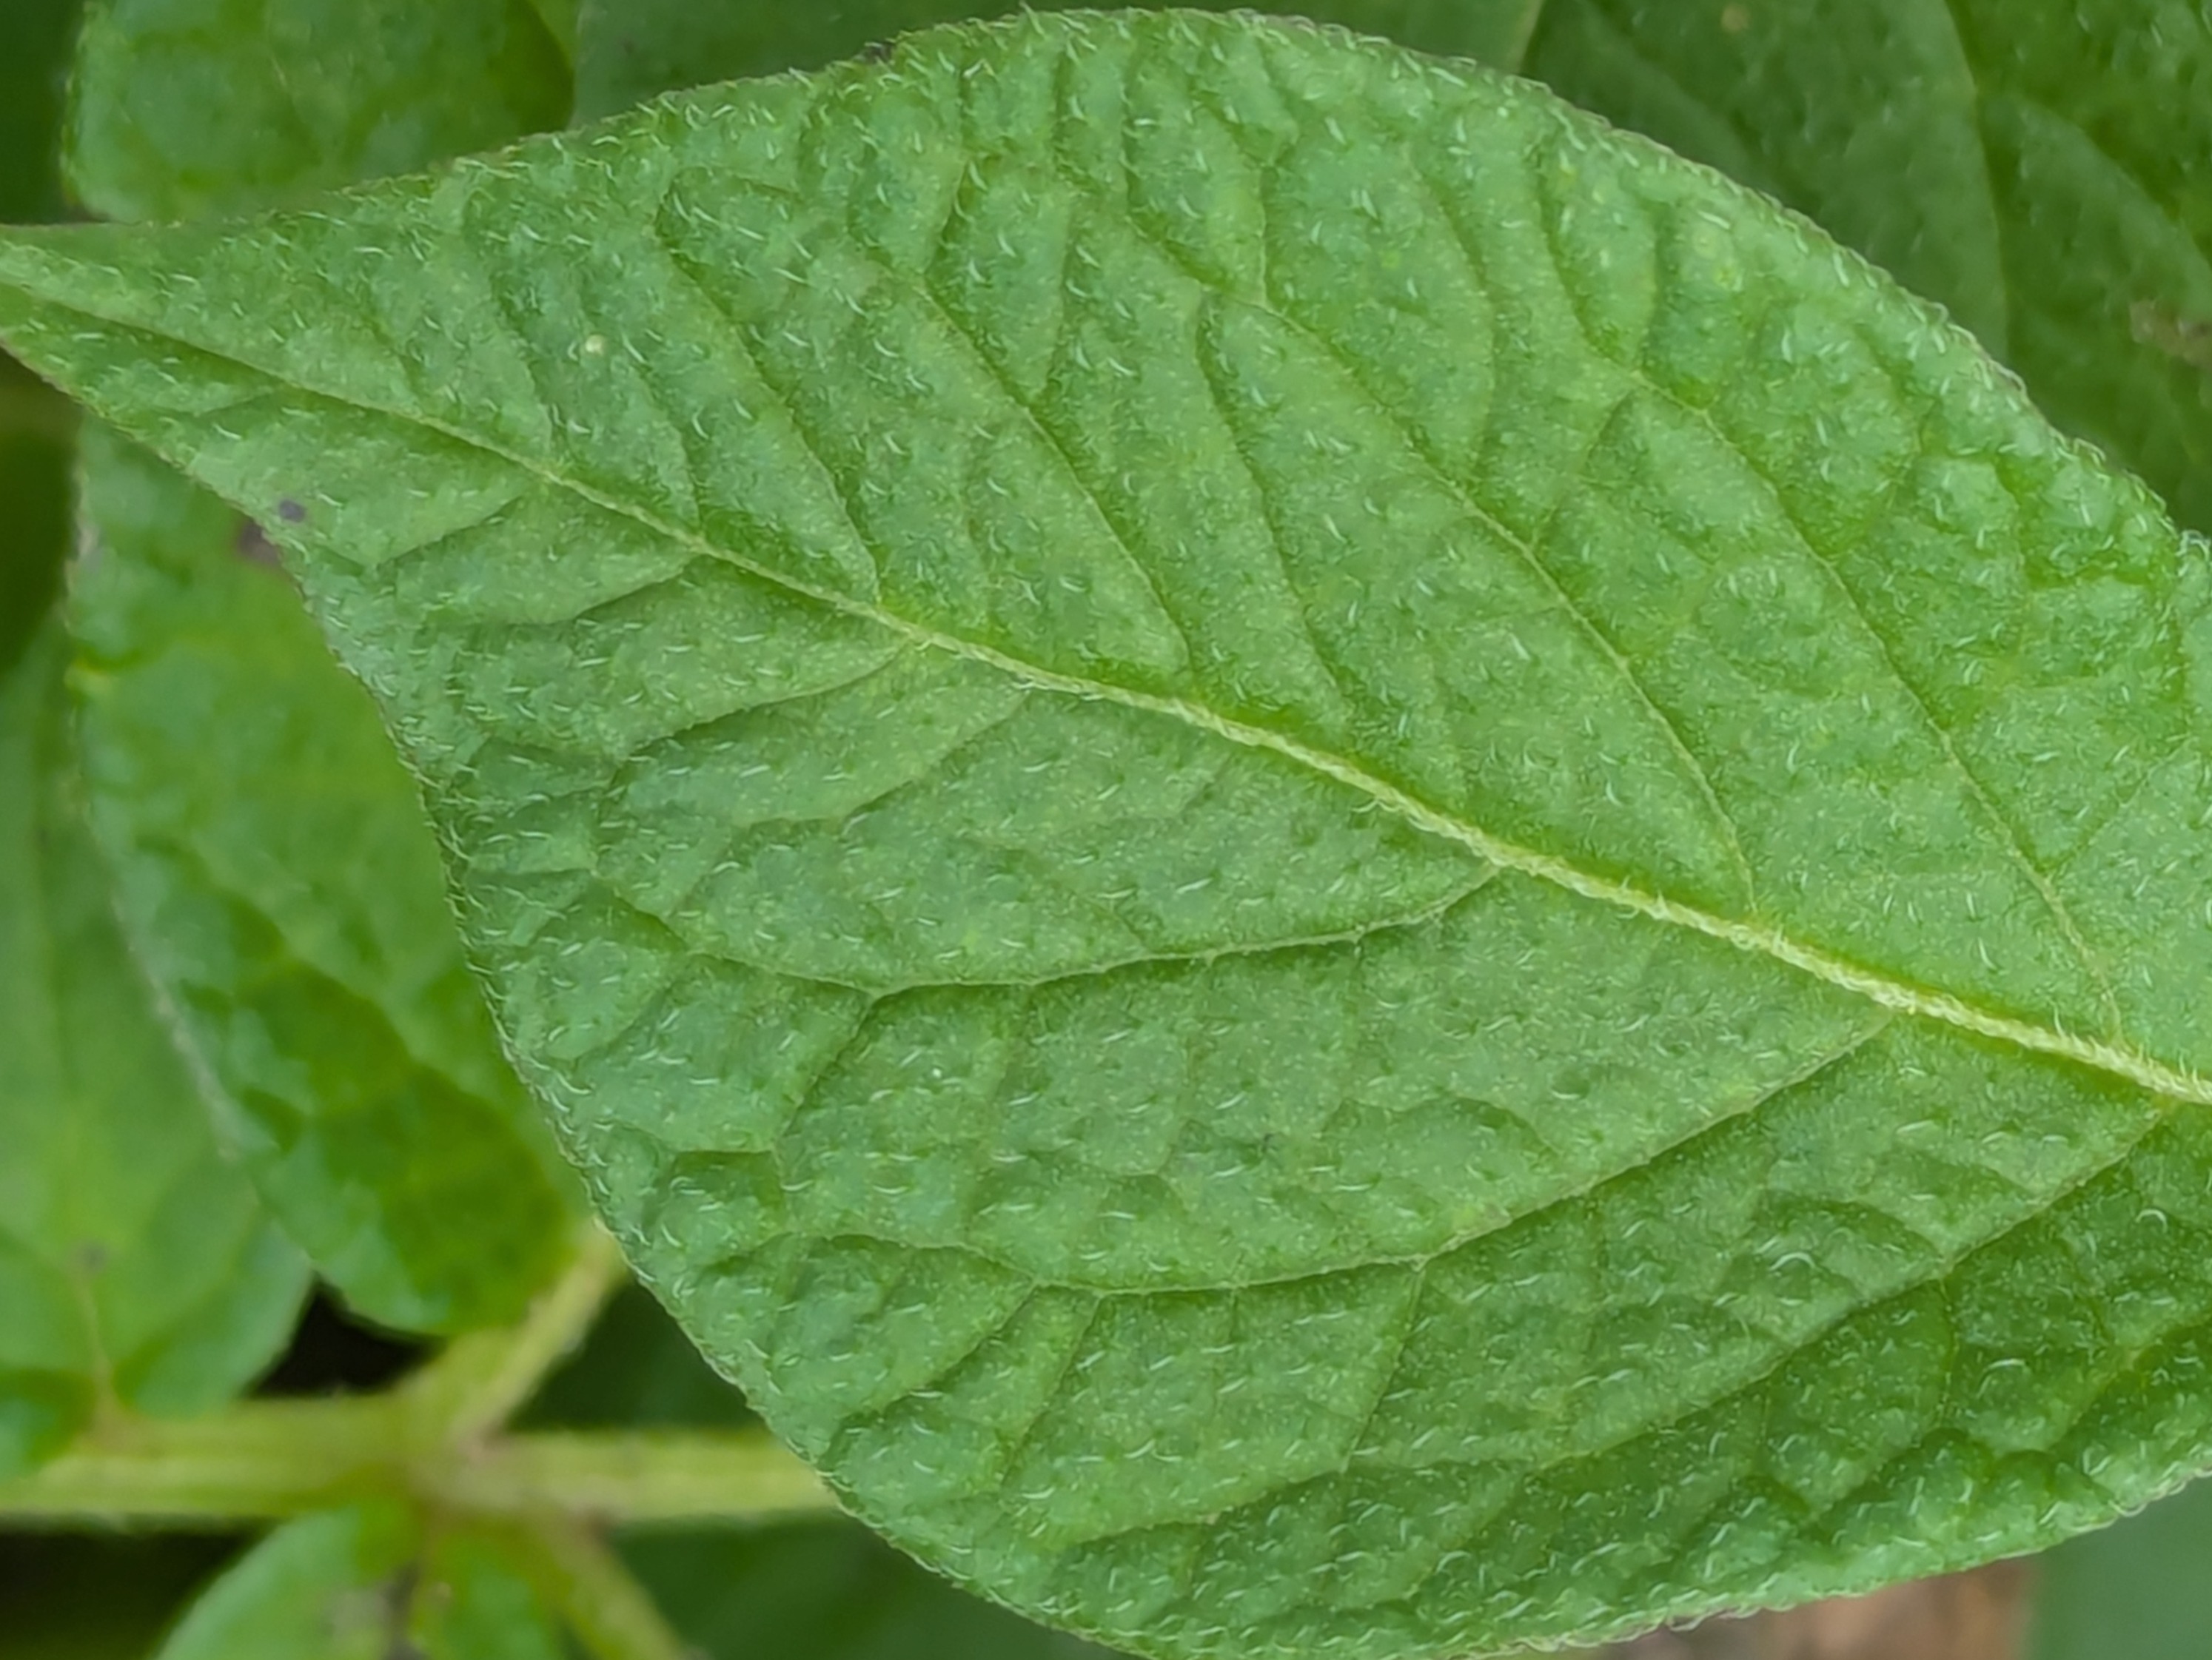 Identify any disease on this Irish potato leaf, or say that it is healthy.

healthy
